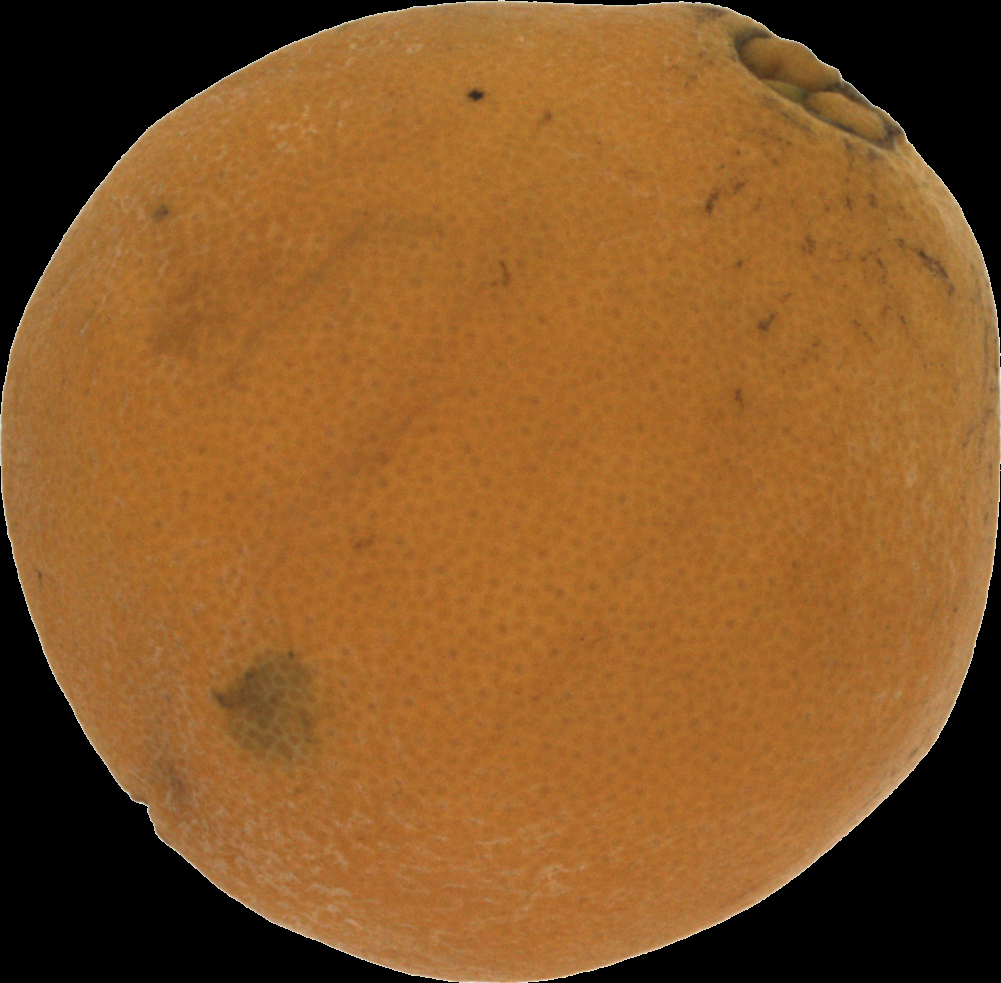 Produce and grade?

orange, bad
